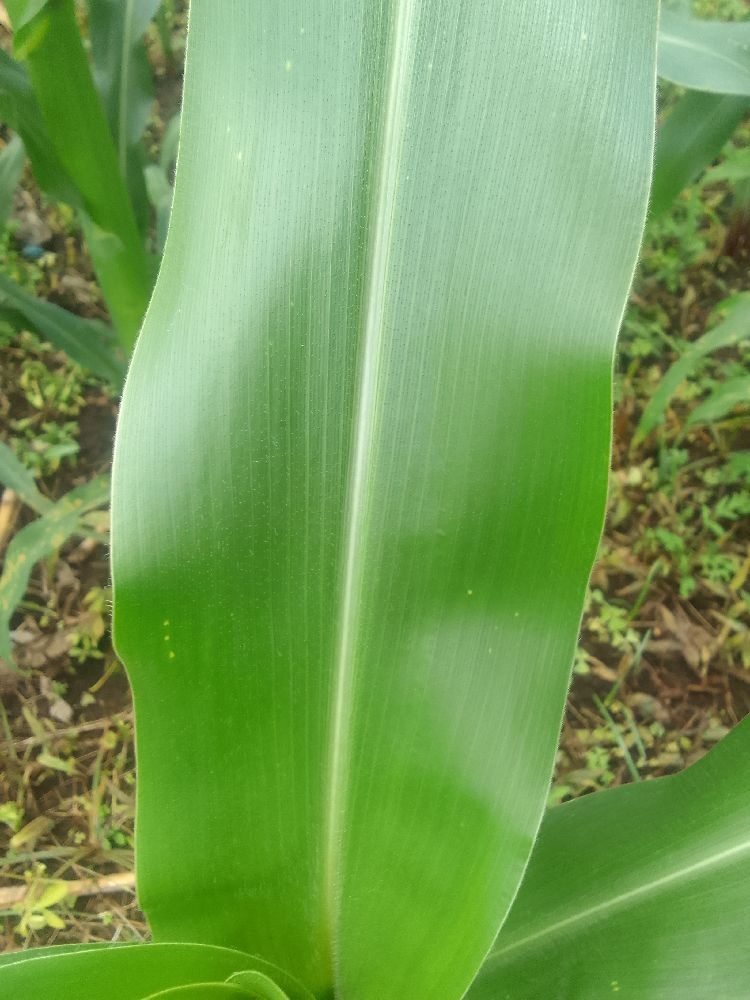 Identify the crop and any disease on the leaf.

maize, healthy
